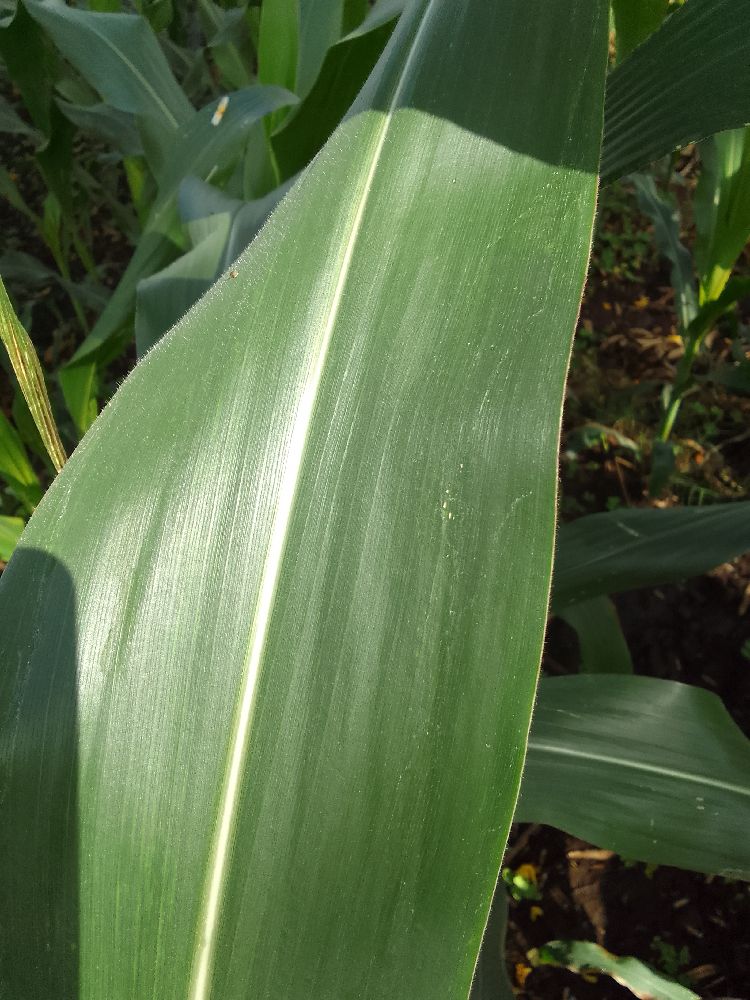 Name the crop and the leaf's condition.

maize, healthy
